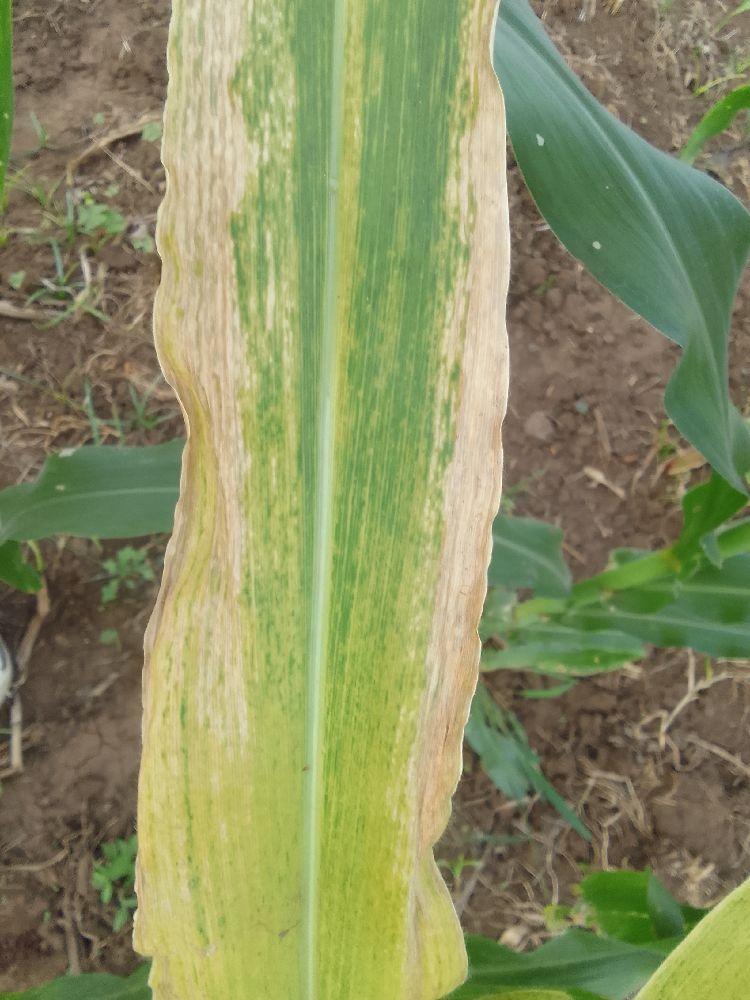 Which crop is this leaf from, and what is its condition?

maize, maize lethal necrosis
